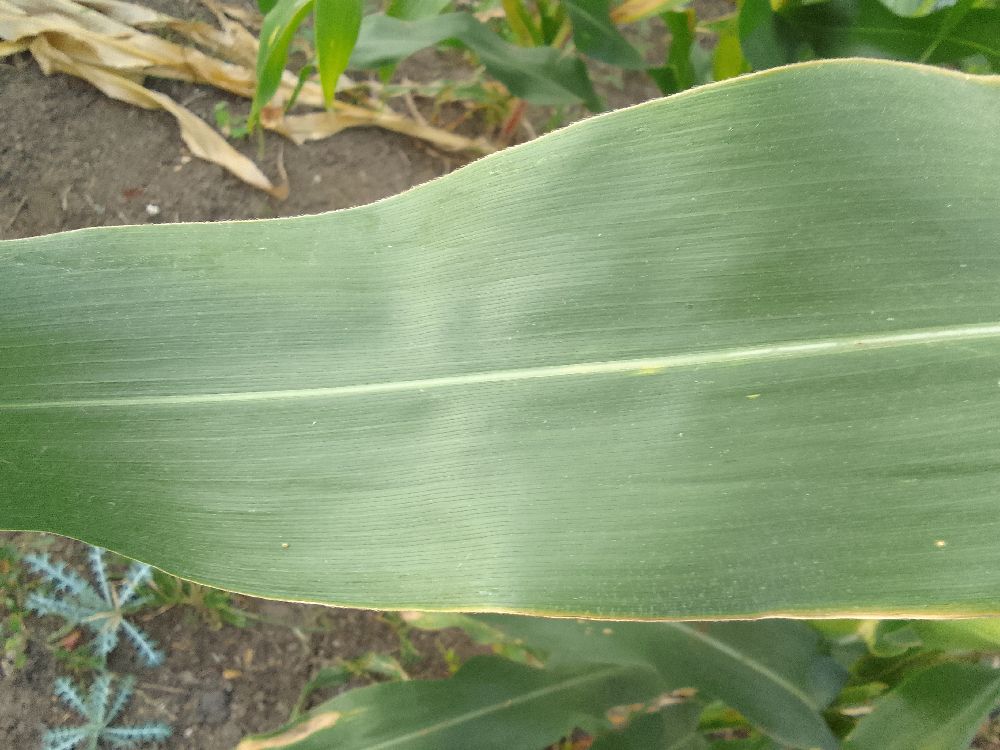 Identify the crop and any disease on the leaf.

maize, healthy
